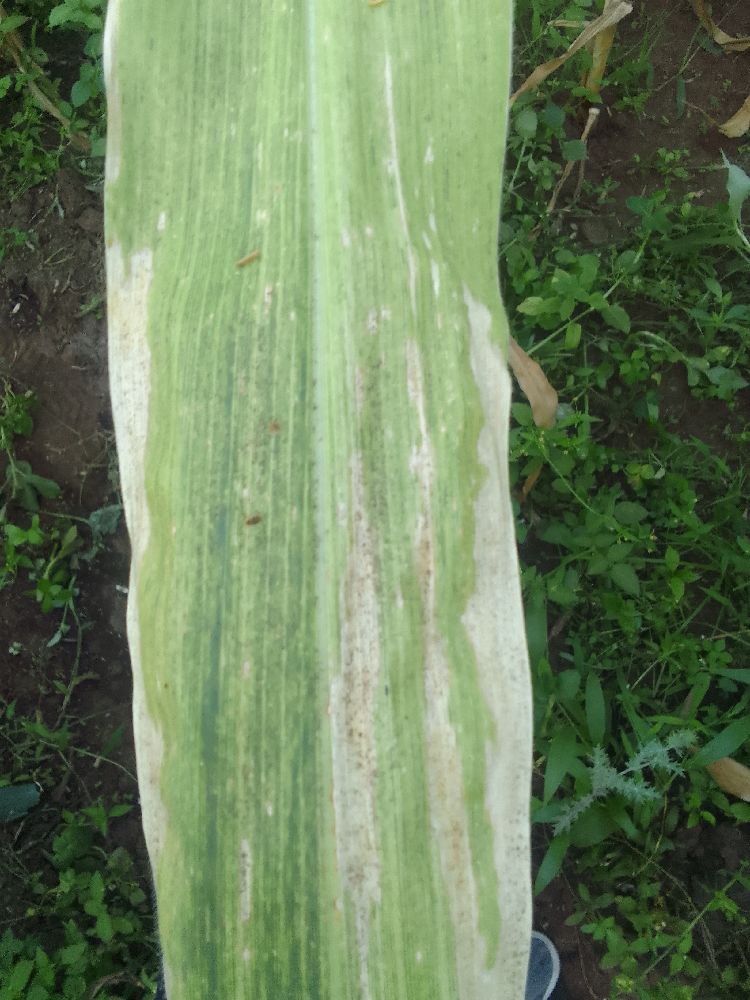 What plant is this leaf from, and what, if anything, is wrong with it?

maize, maize lethal necrosis
